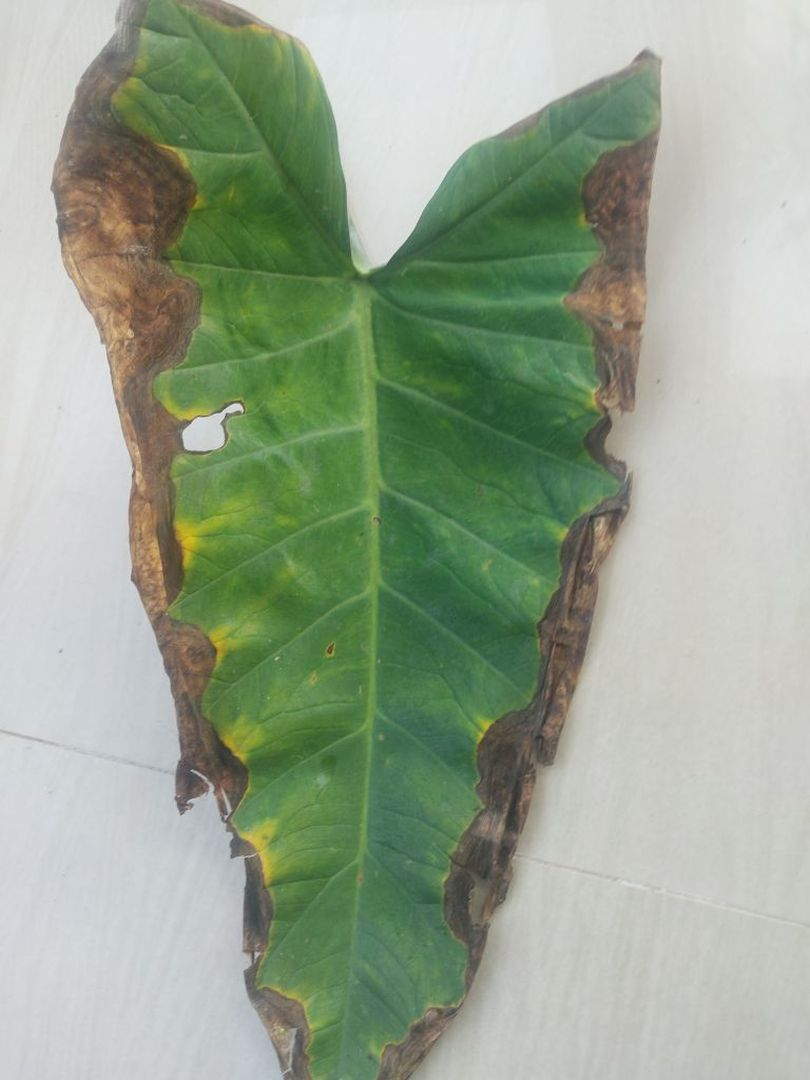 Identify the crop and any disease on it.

taro, leaf blight
